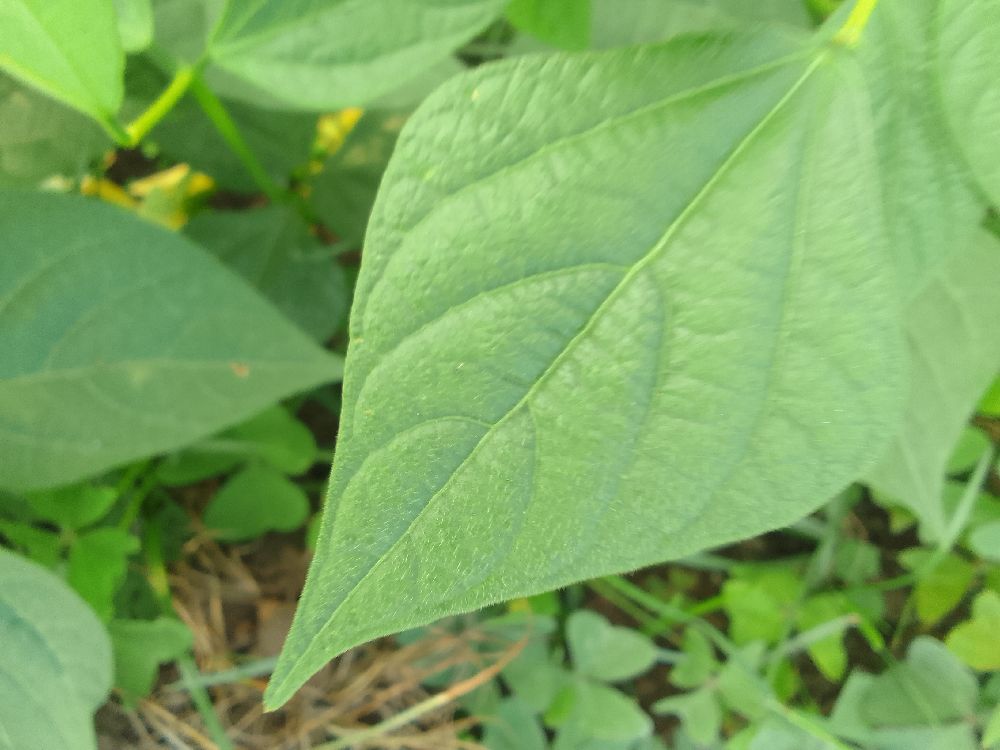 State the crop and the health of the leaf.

common bean, healthy
